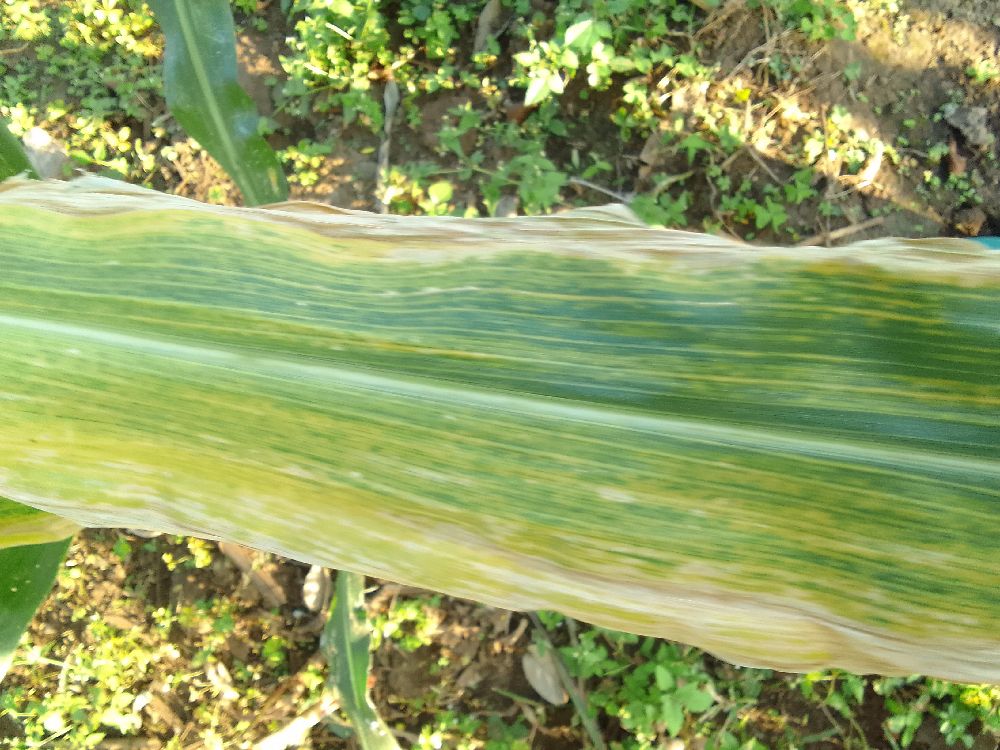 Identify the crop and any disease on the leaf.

maize, maize lethal necrosis
